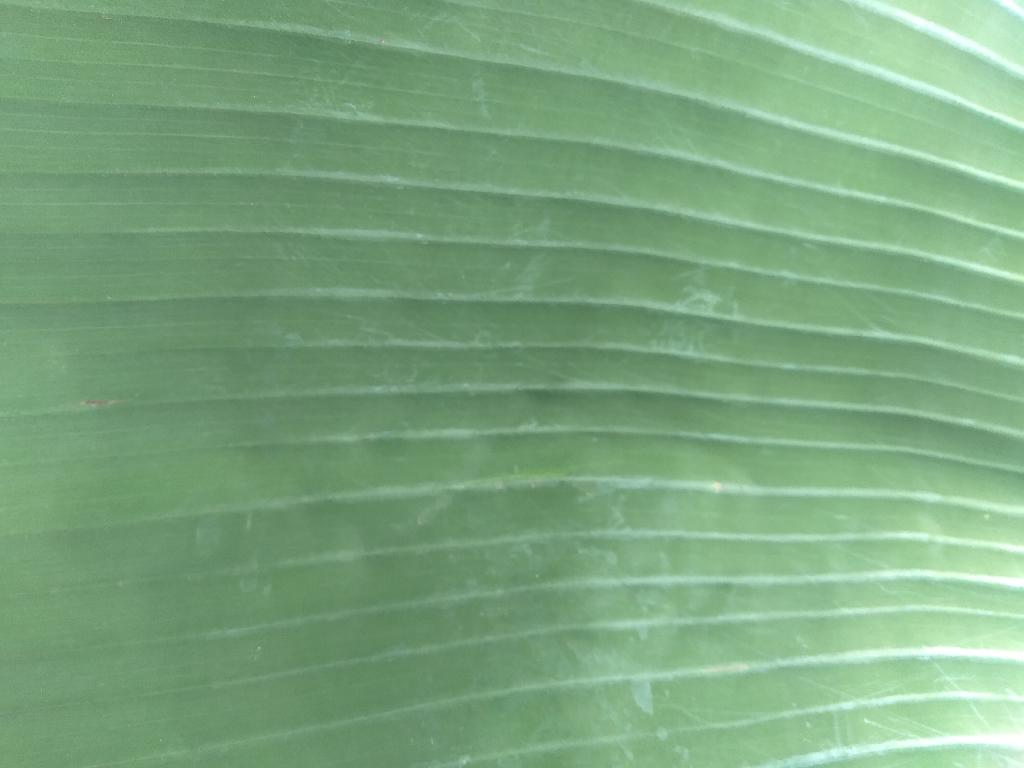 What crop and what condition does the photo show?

banana, healthy
